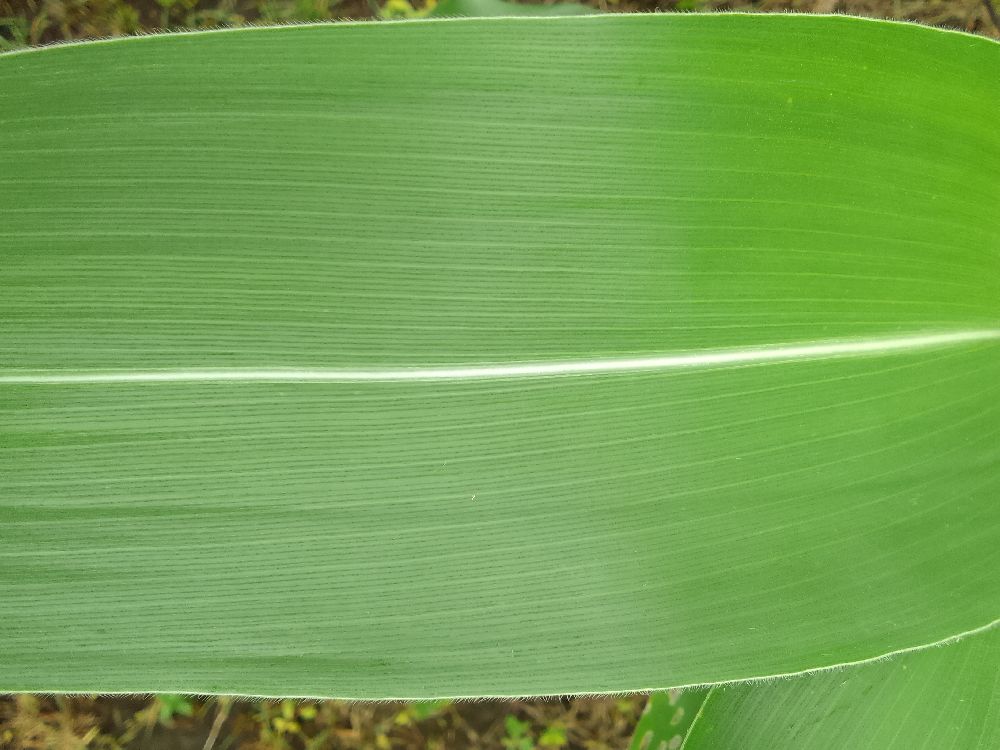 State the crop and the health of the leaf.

maize, healthy
